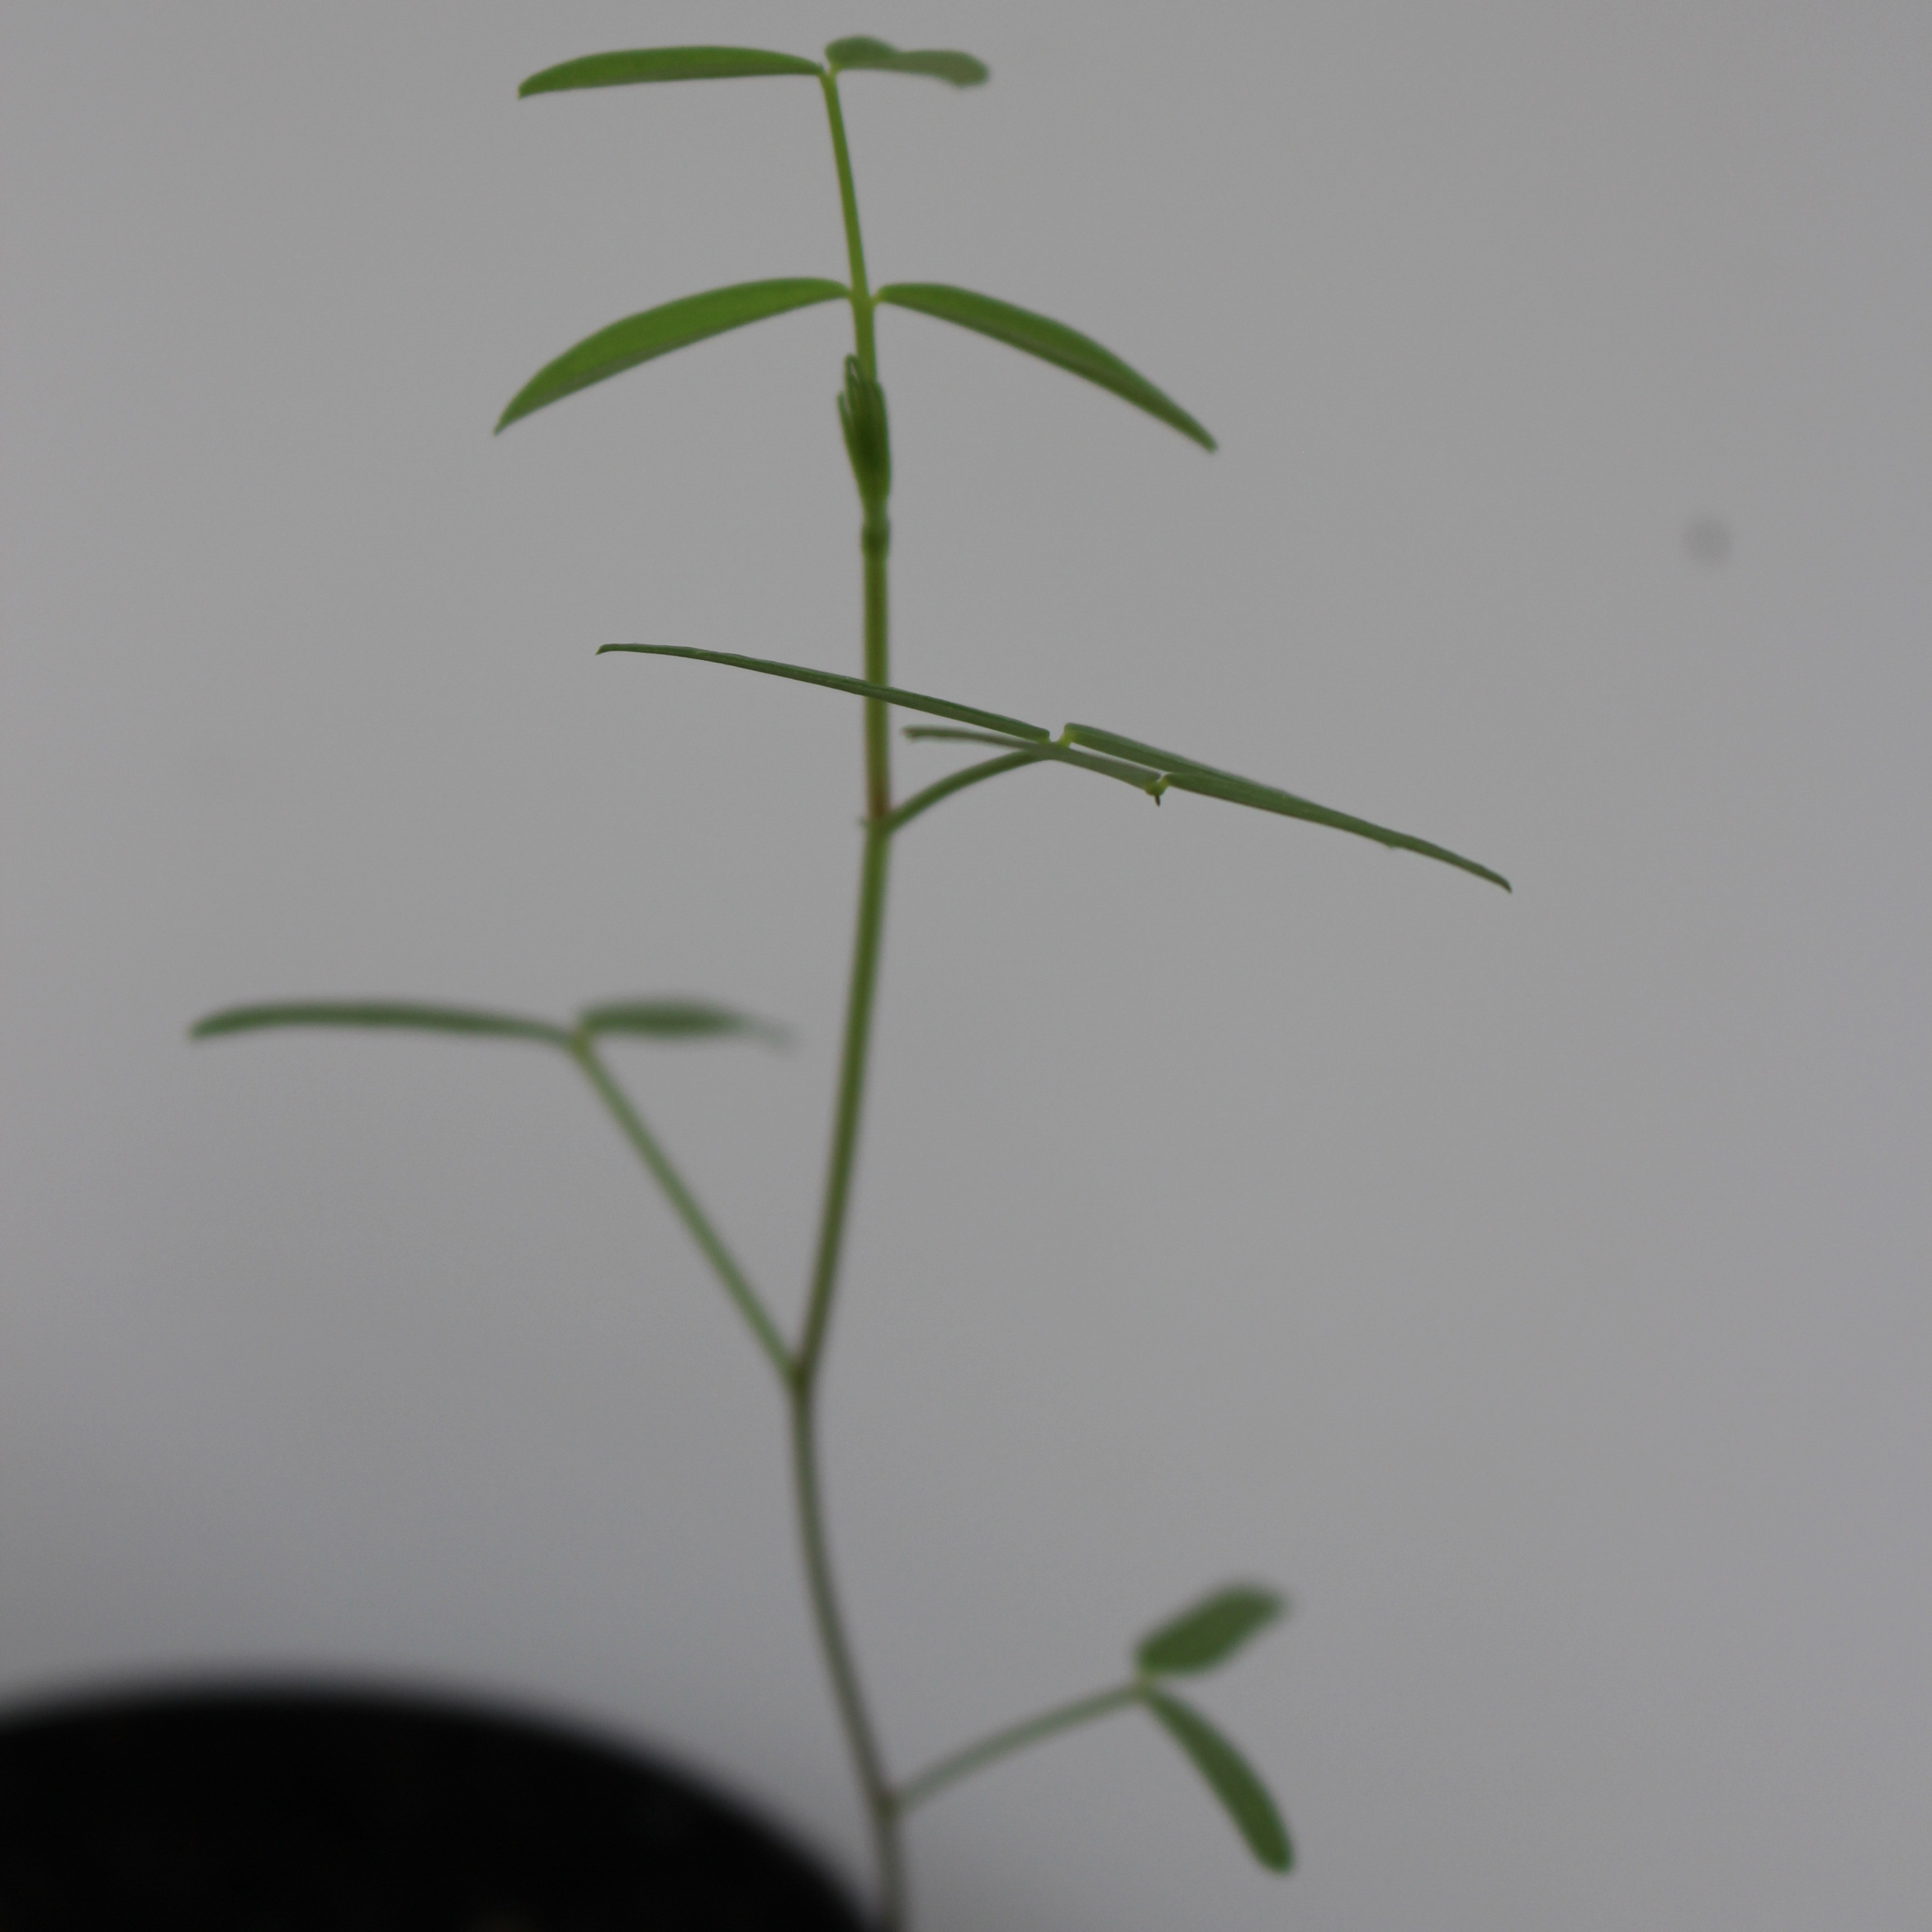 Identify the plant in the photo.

Vicia sativa
